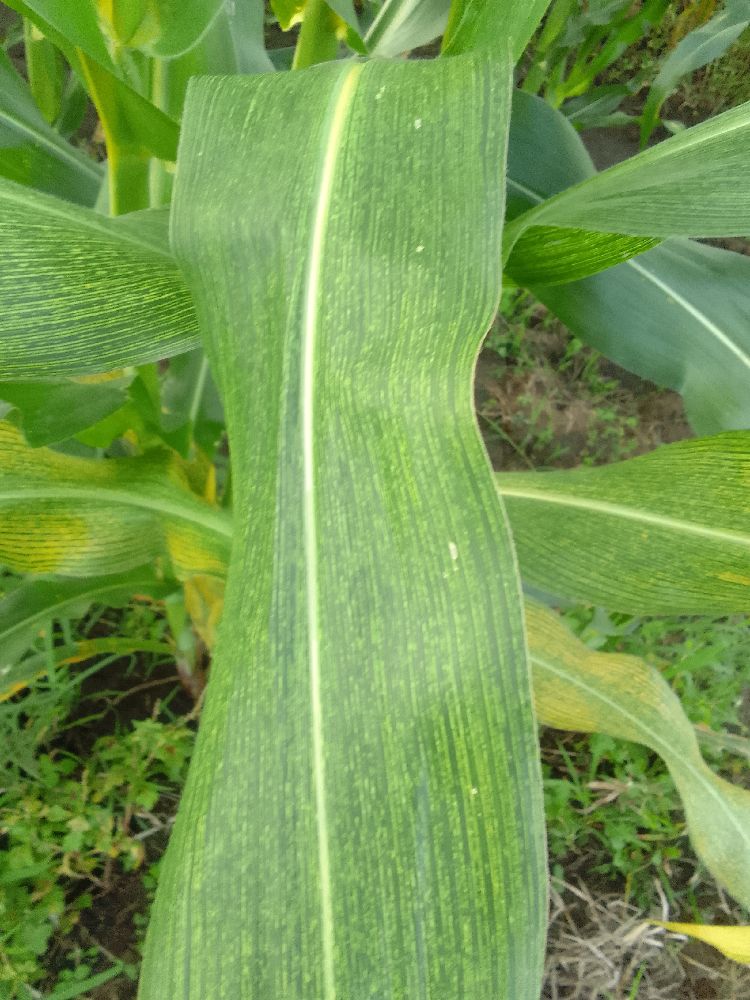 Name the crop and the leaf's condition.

maize, maize streak virus
